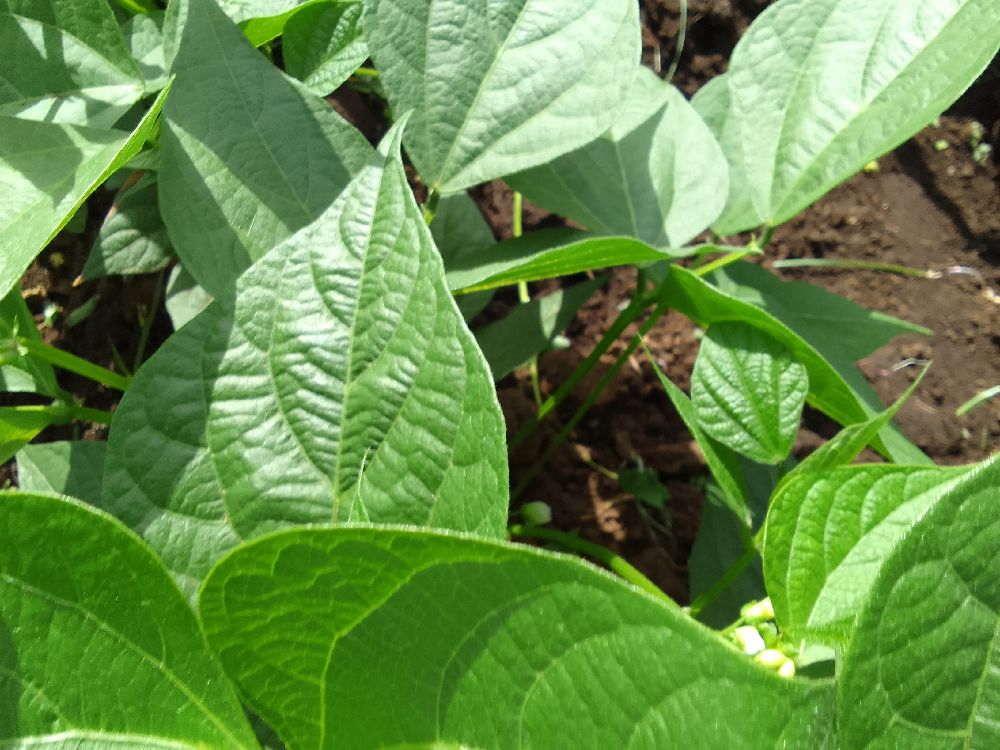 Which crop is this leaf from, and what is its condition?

common bean, healthy
